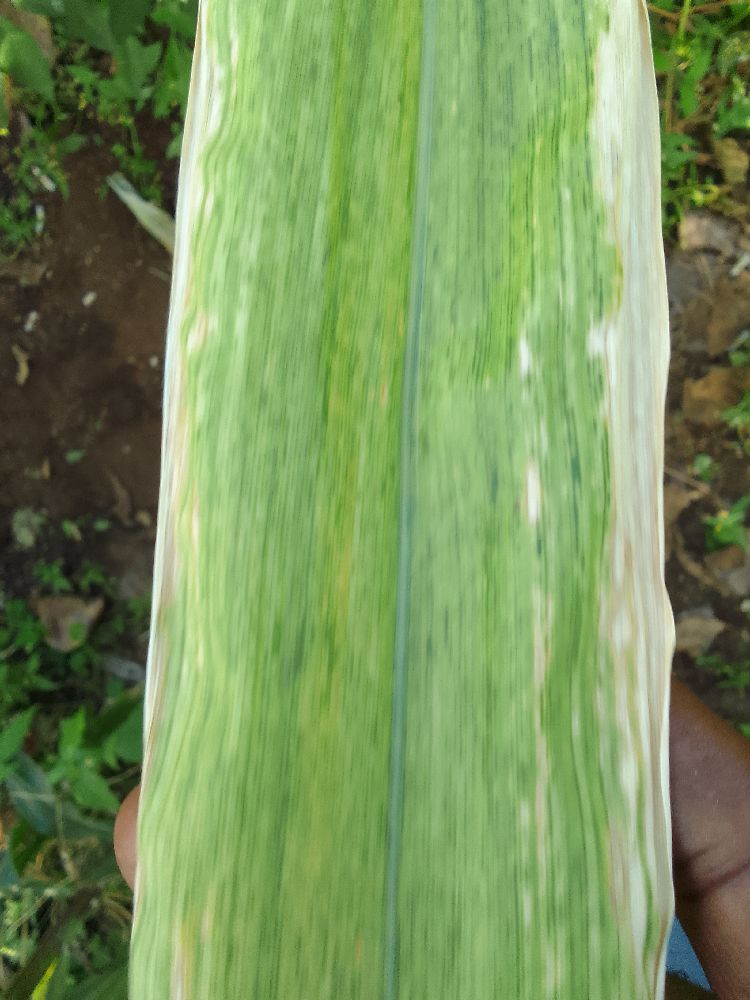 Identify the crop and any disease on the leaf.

maize, maize lethal necrosis
